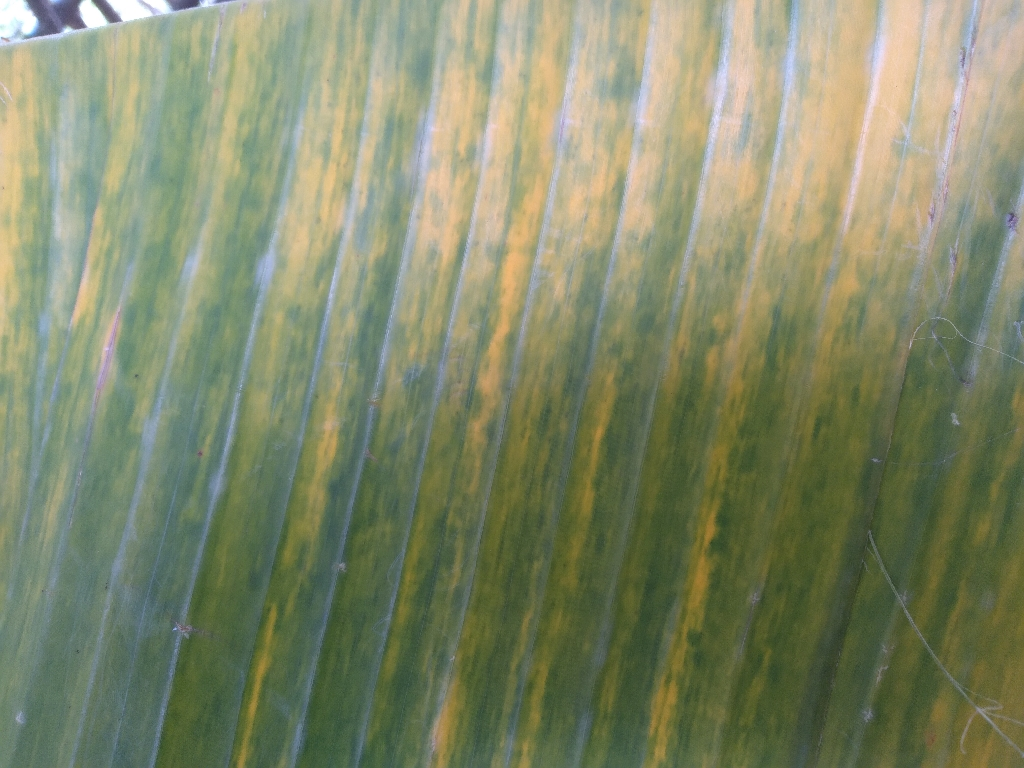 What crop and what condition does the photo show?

banana, fusarium wilt race 1
